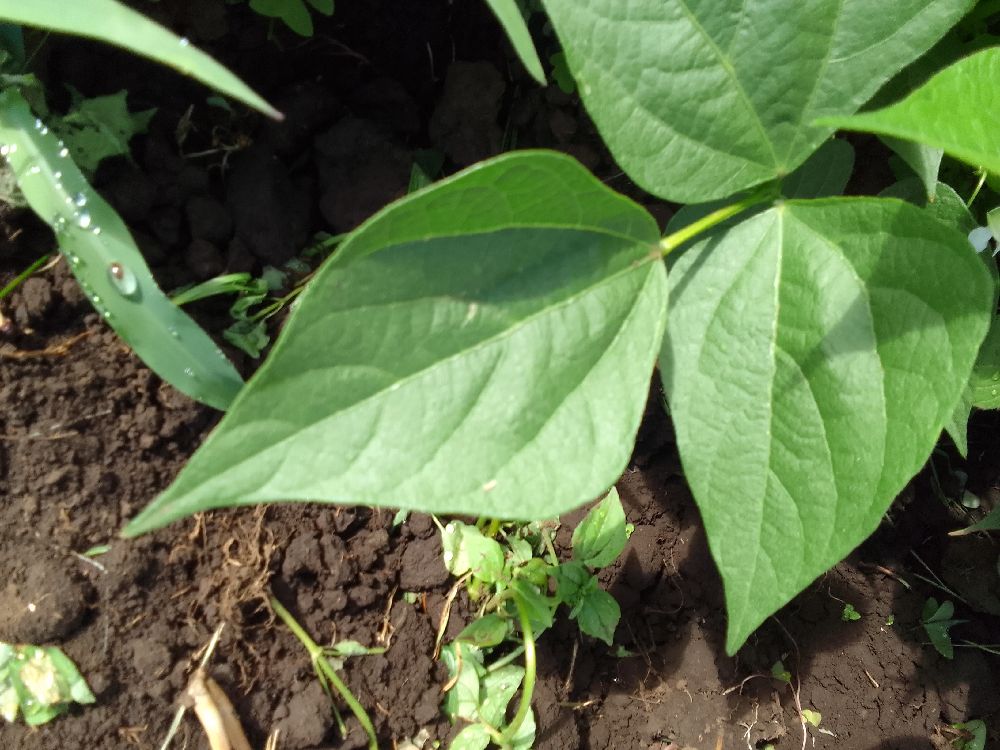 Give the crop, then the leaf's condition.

common bean, healthy
